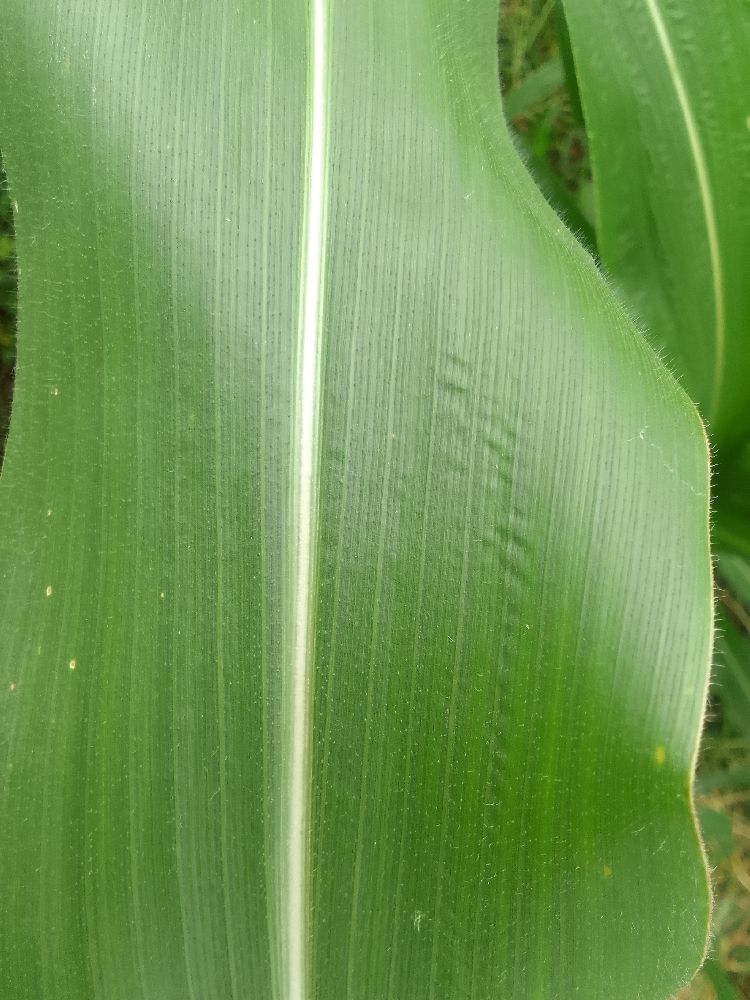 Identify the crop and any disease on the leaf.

maize, healthy
